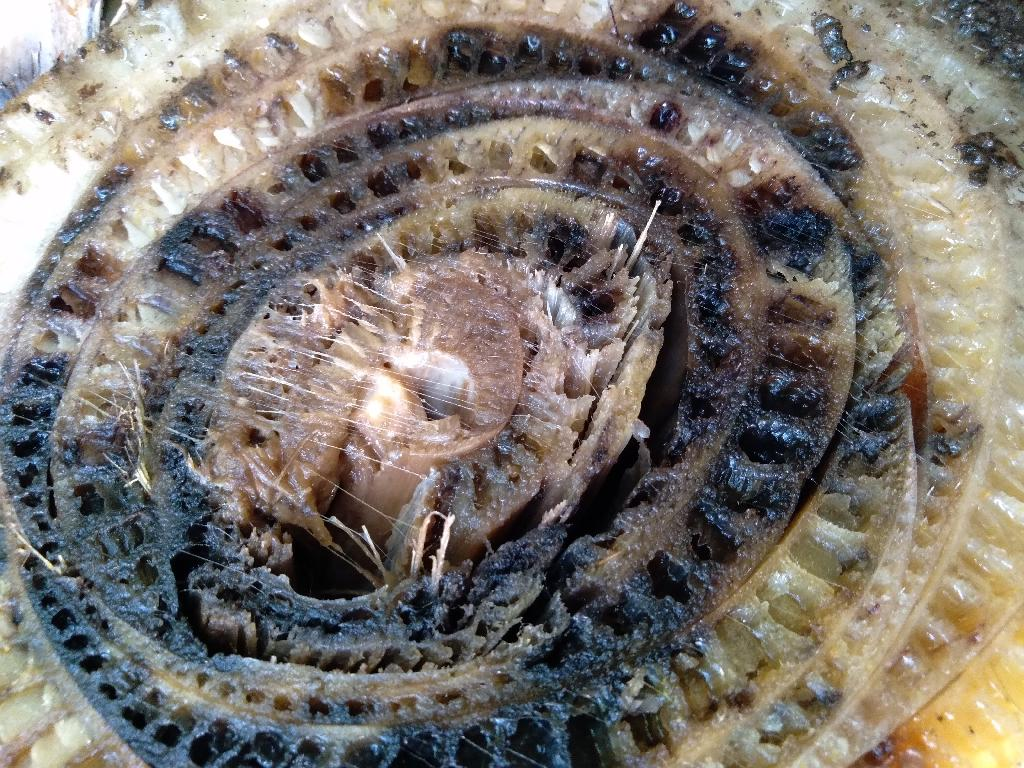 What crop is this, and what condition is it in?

banana, fusarium wilt race 1
